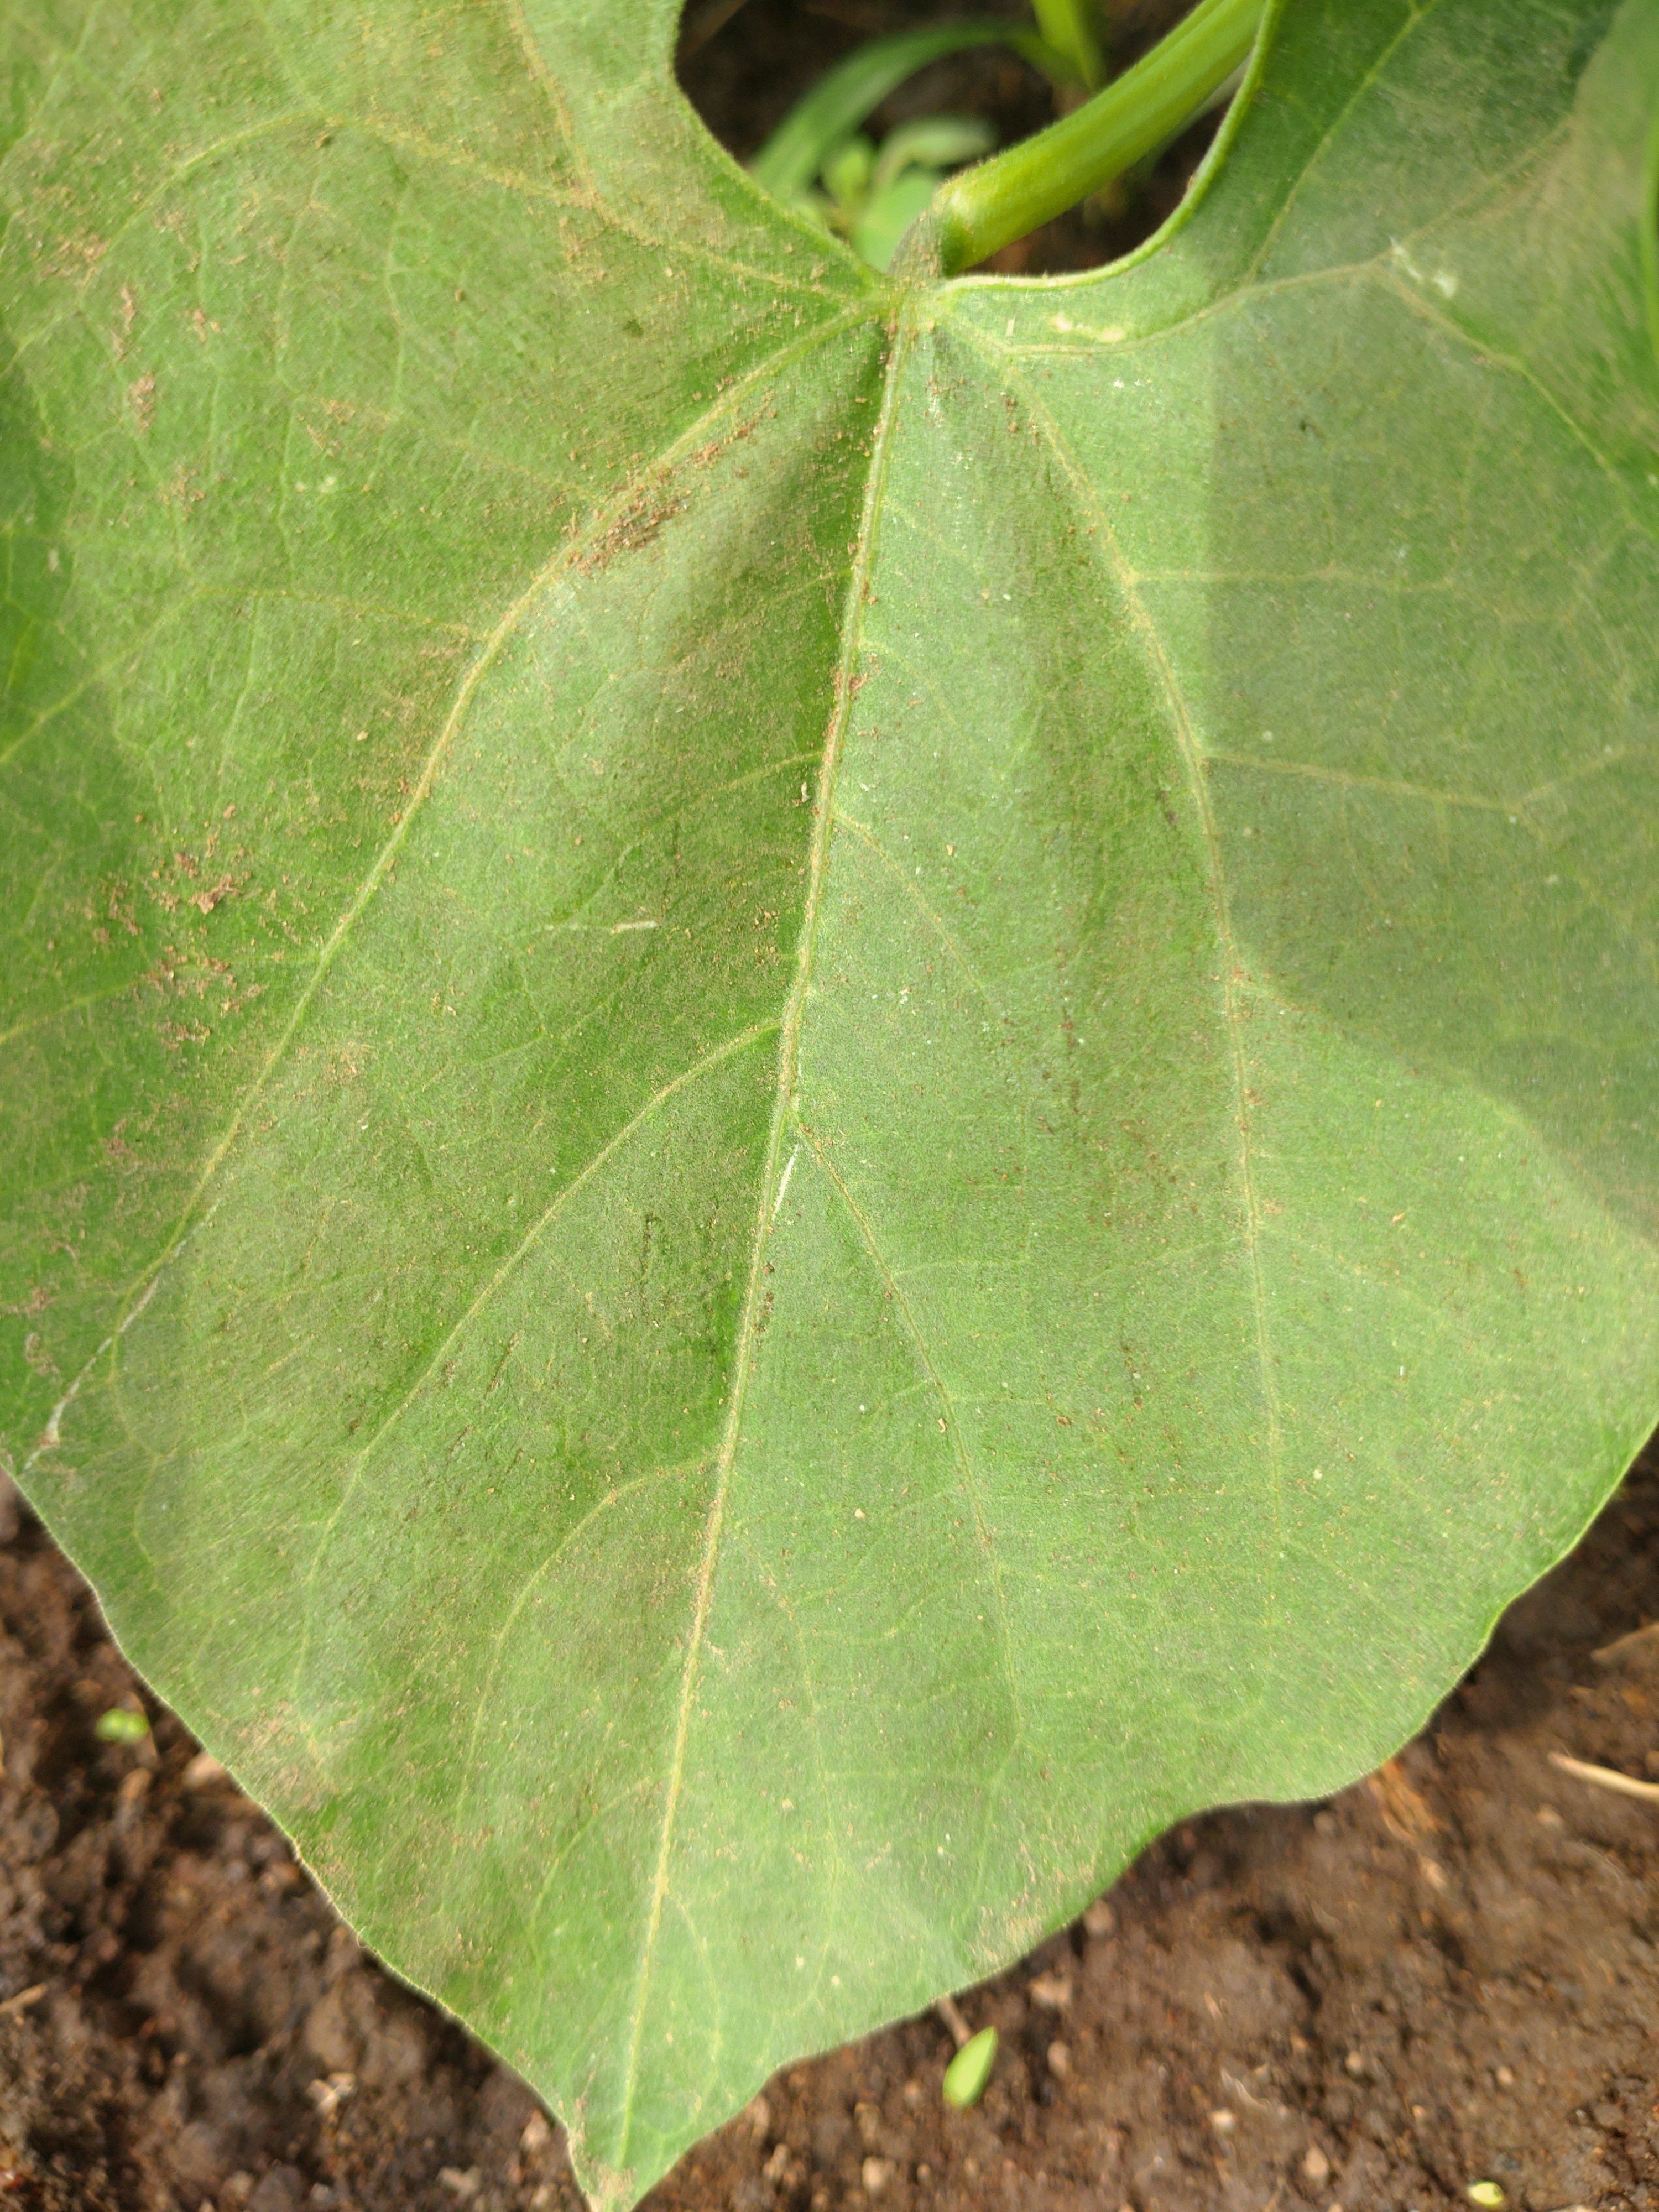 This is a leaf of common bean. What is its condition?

healthy
